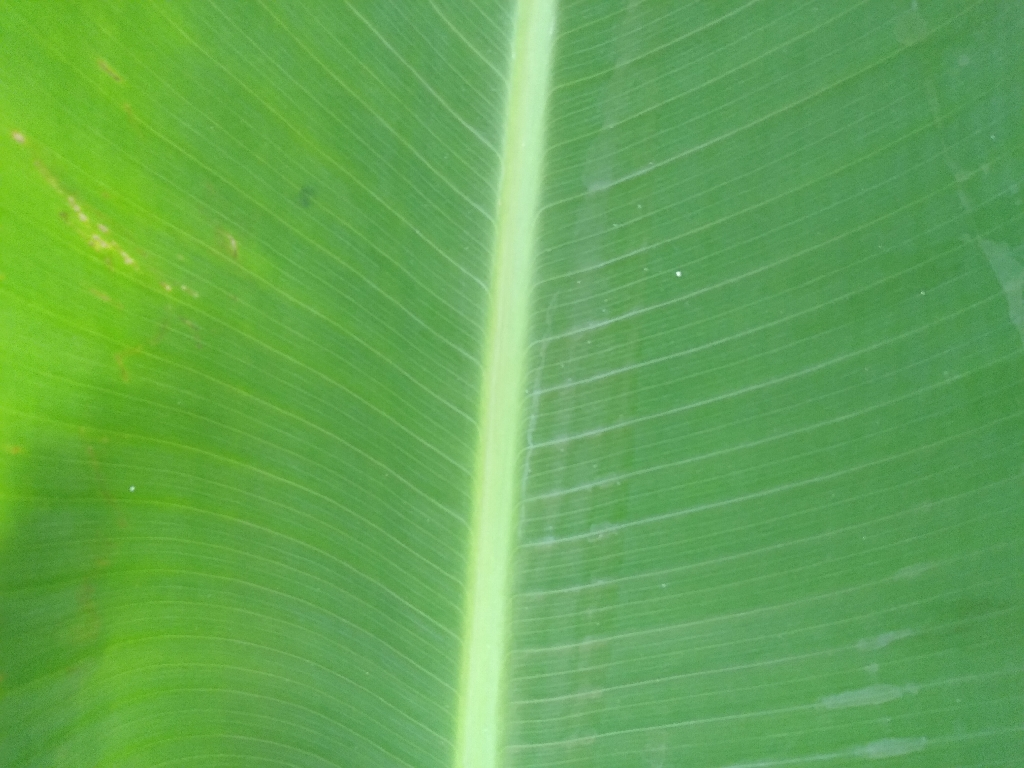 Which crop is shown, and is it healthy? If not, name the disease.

banana, healthy
